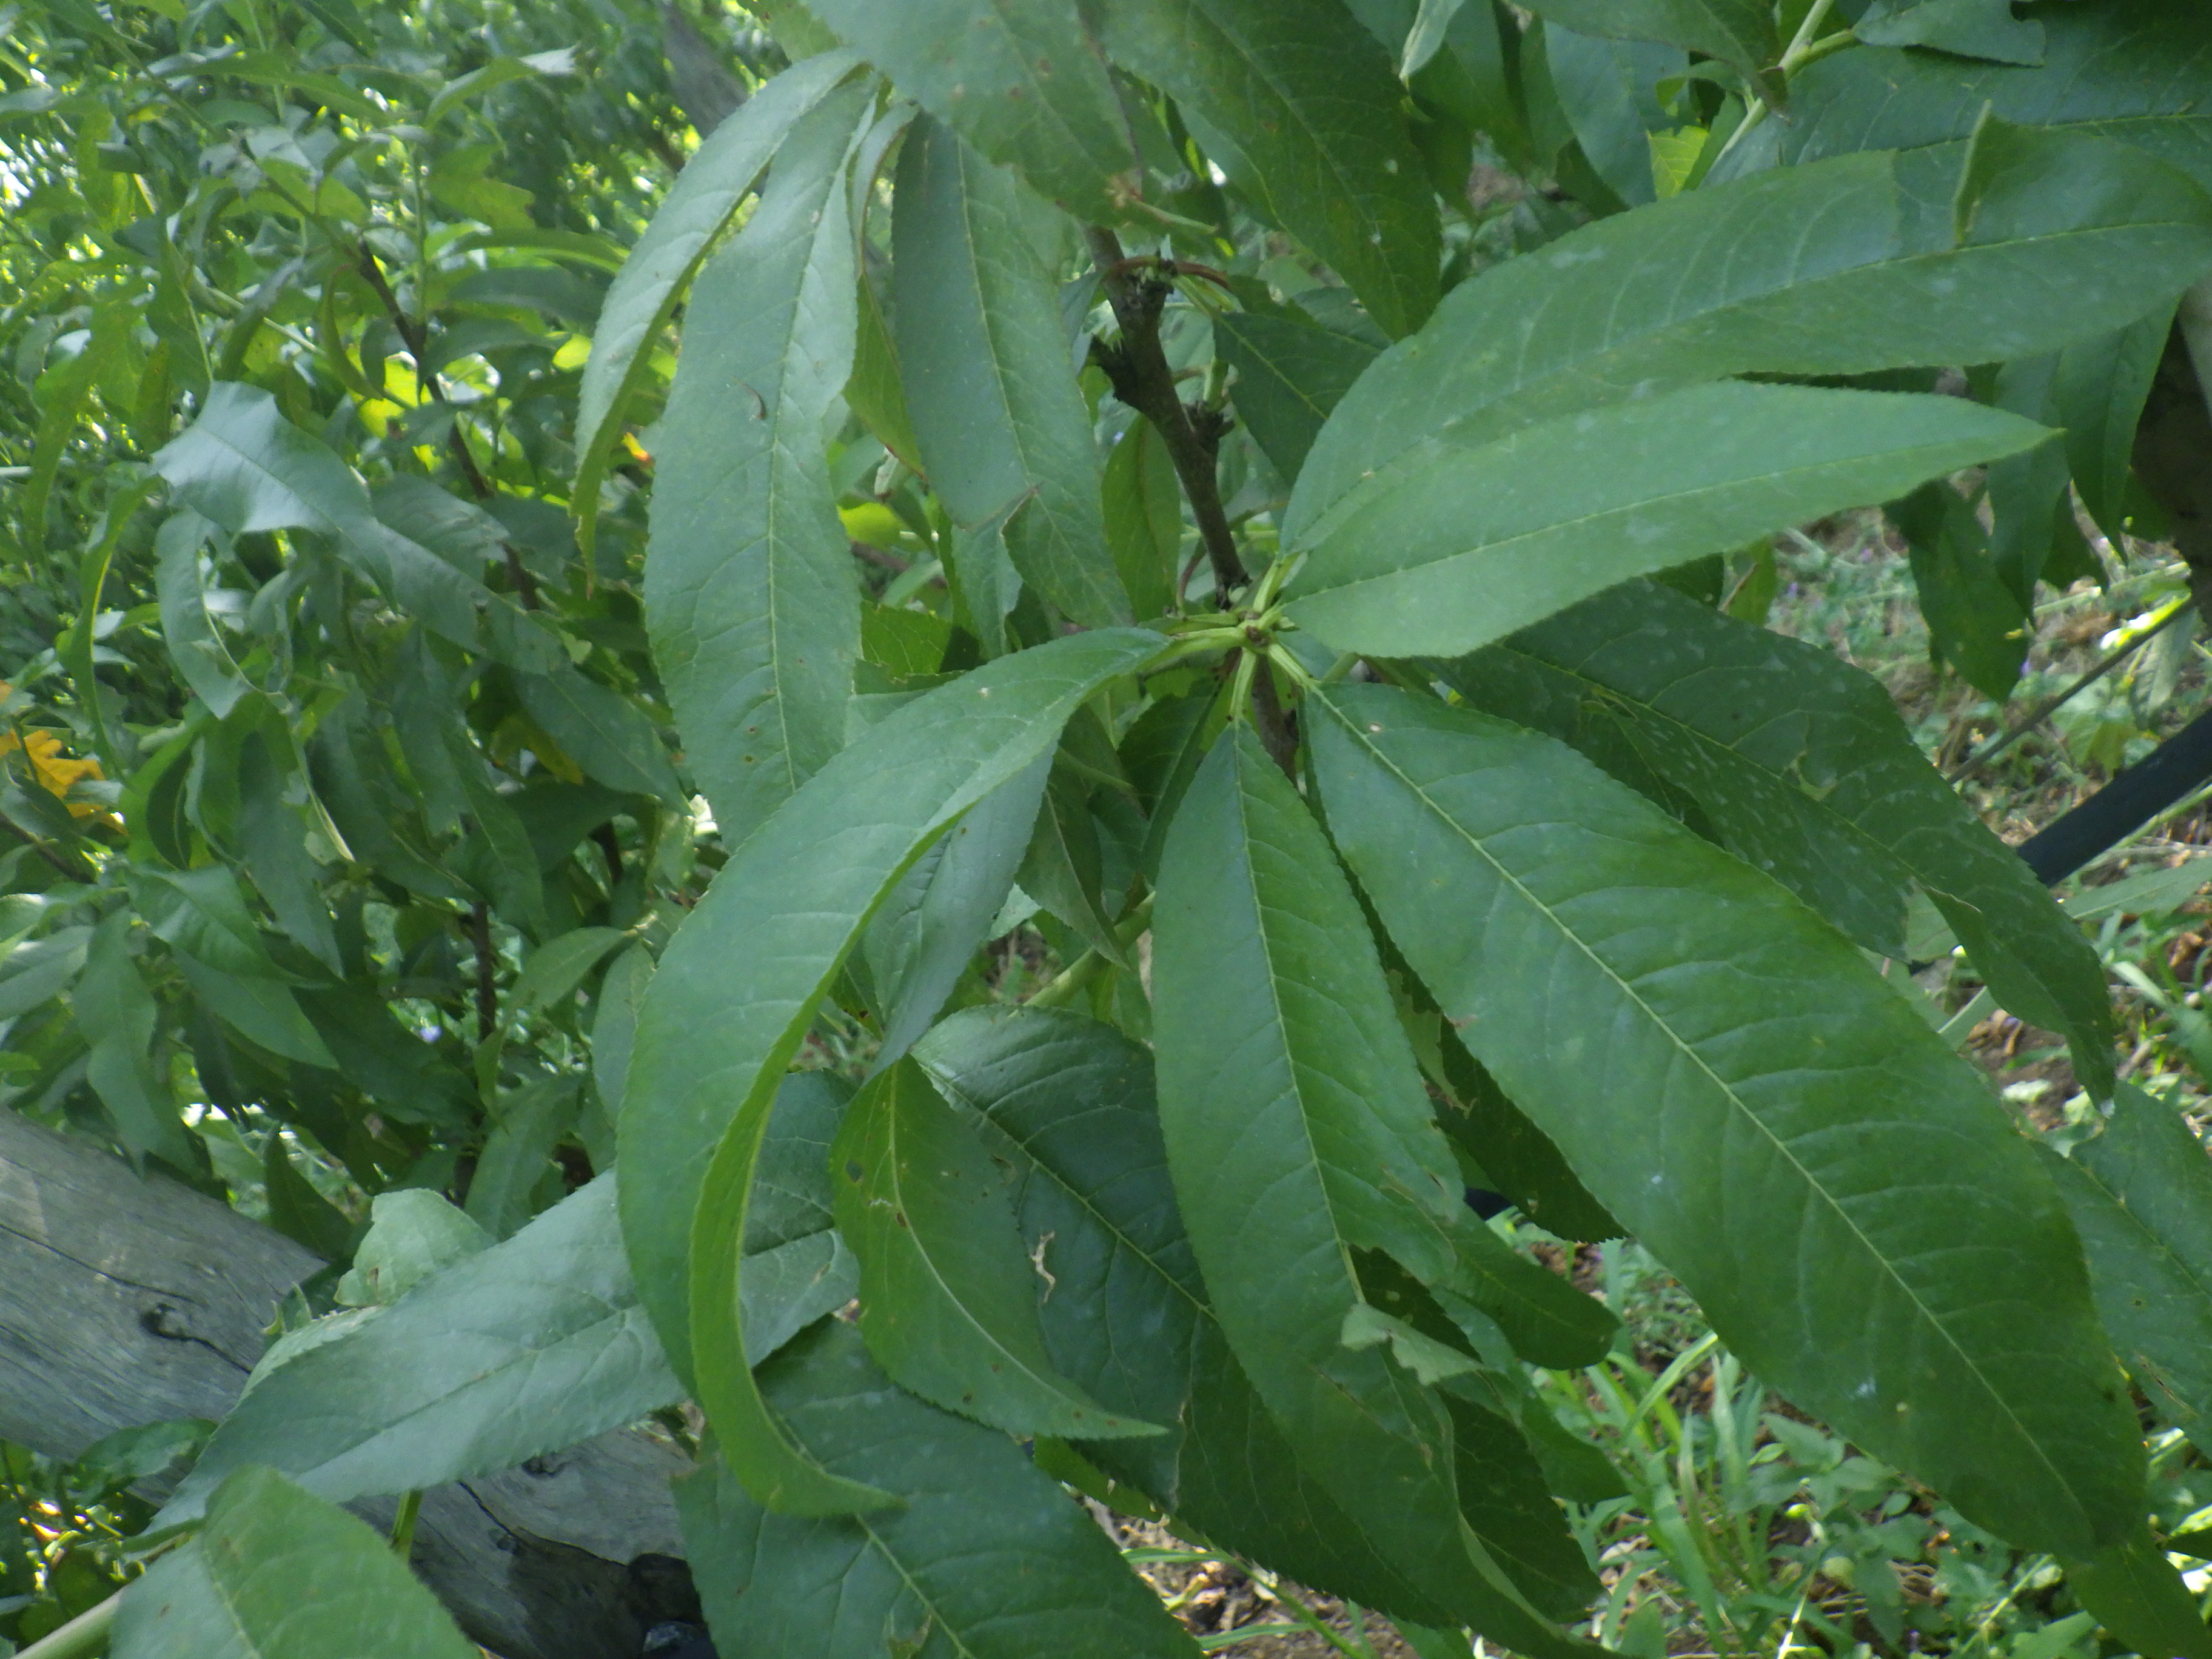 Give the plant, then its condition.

peach, mechanical damage, phytophagous, shot hole disease
